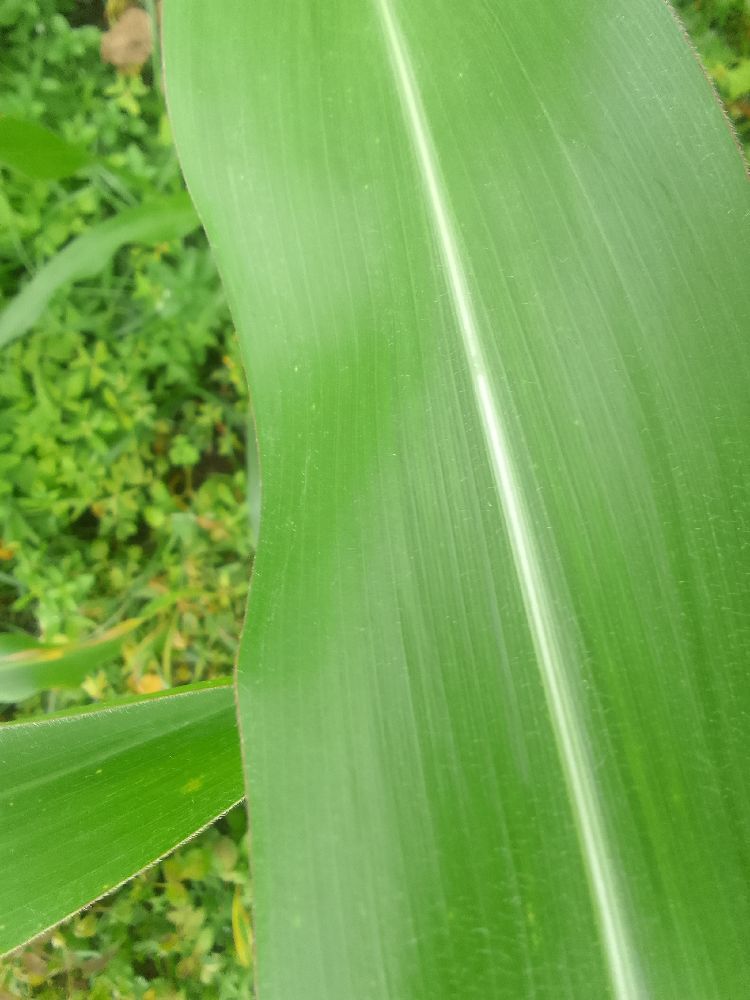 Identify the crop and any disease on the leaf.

maize, healthy
